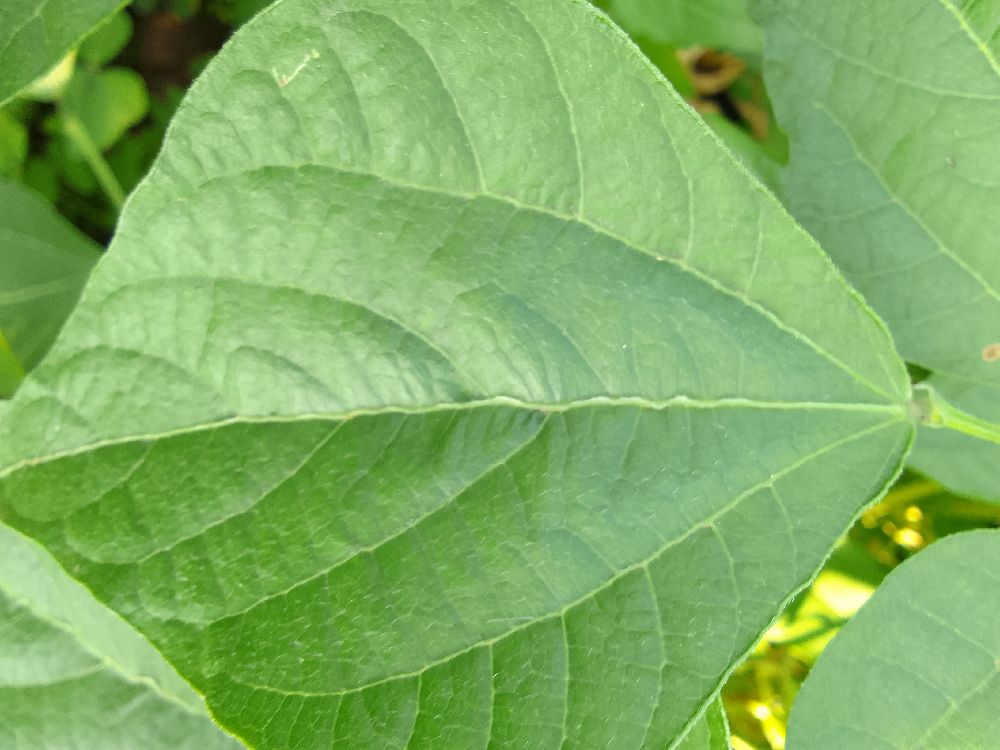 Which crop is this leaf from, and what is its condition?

common bean, healthy
